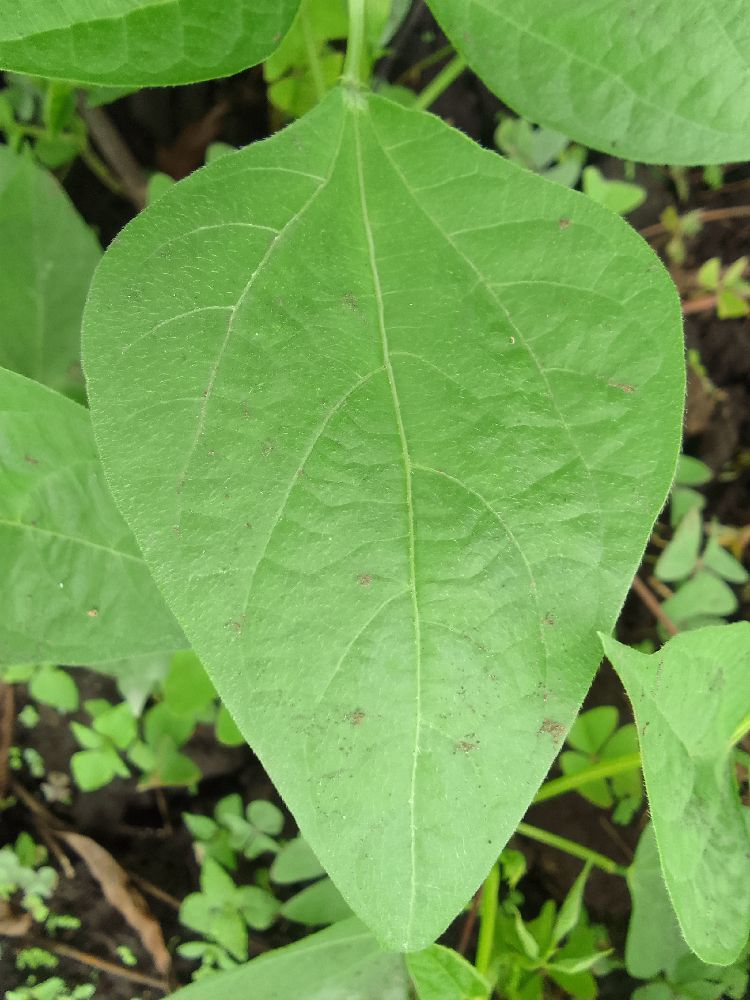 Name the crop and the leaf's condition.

common bean, healthy
